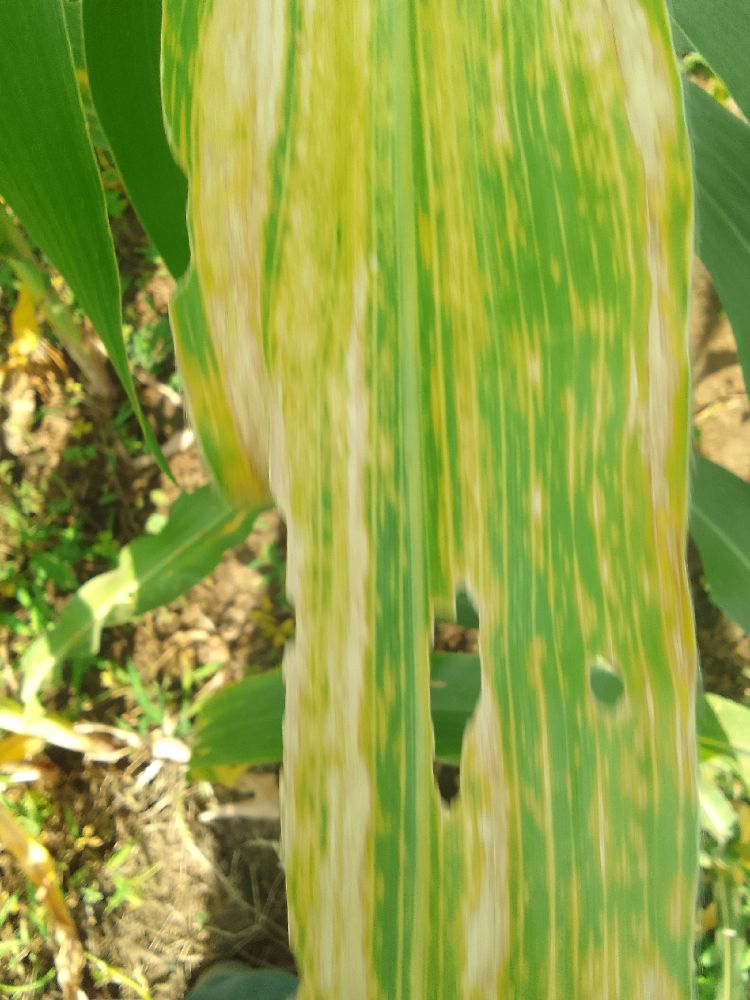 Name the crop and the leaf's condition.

maize, maize lethal necrosis
